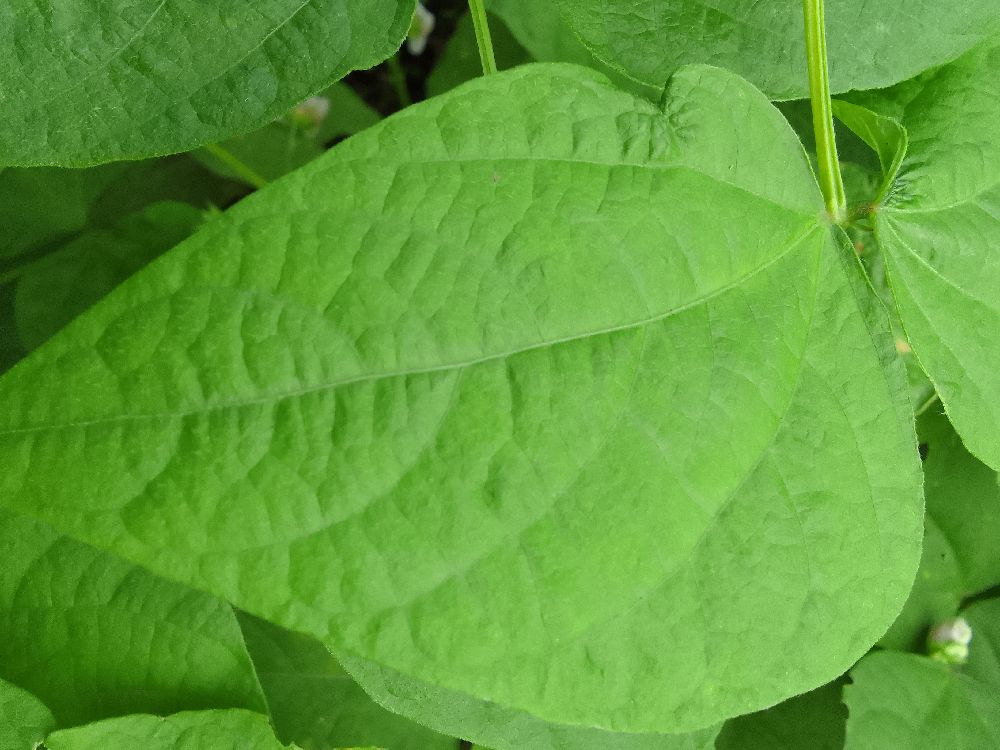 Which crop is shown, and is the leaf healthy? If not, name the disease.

common bean, healthy
